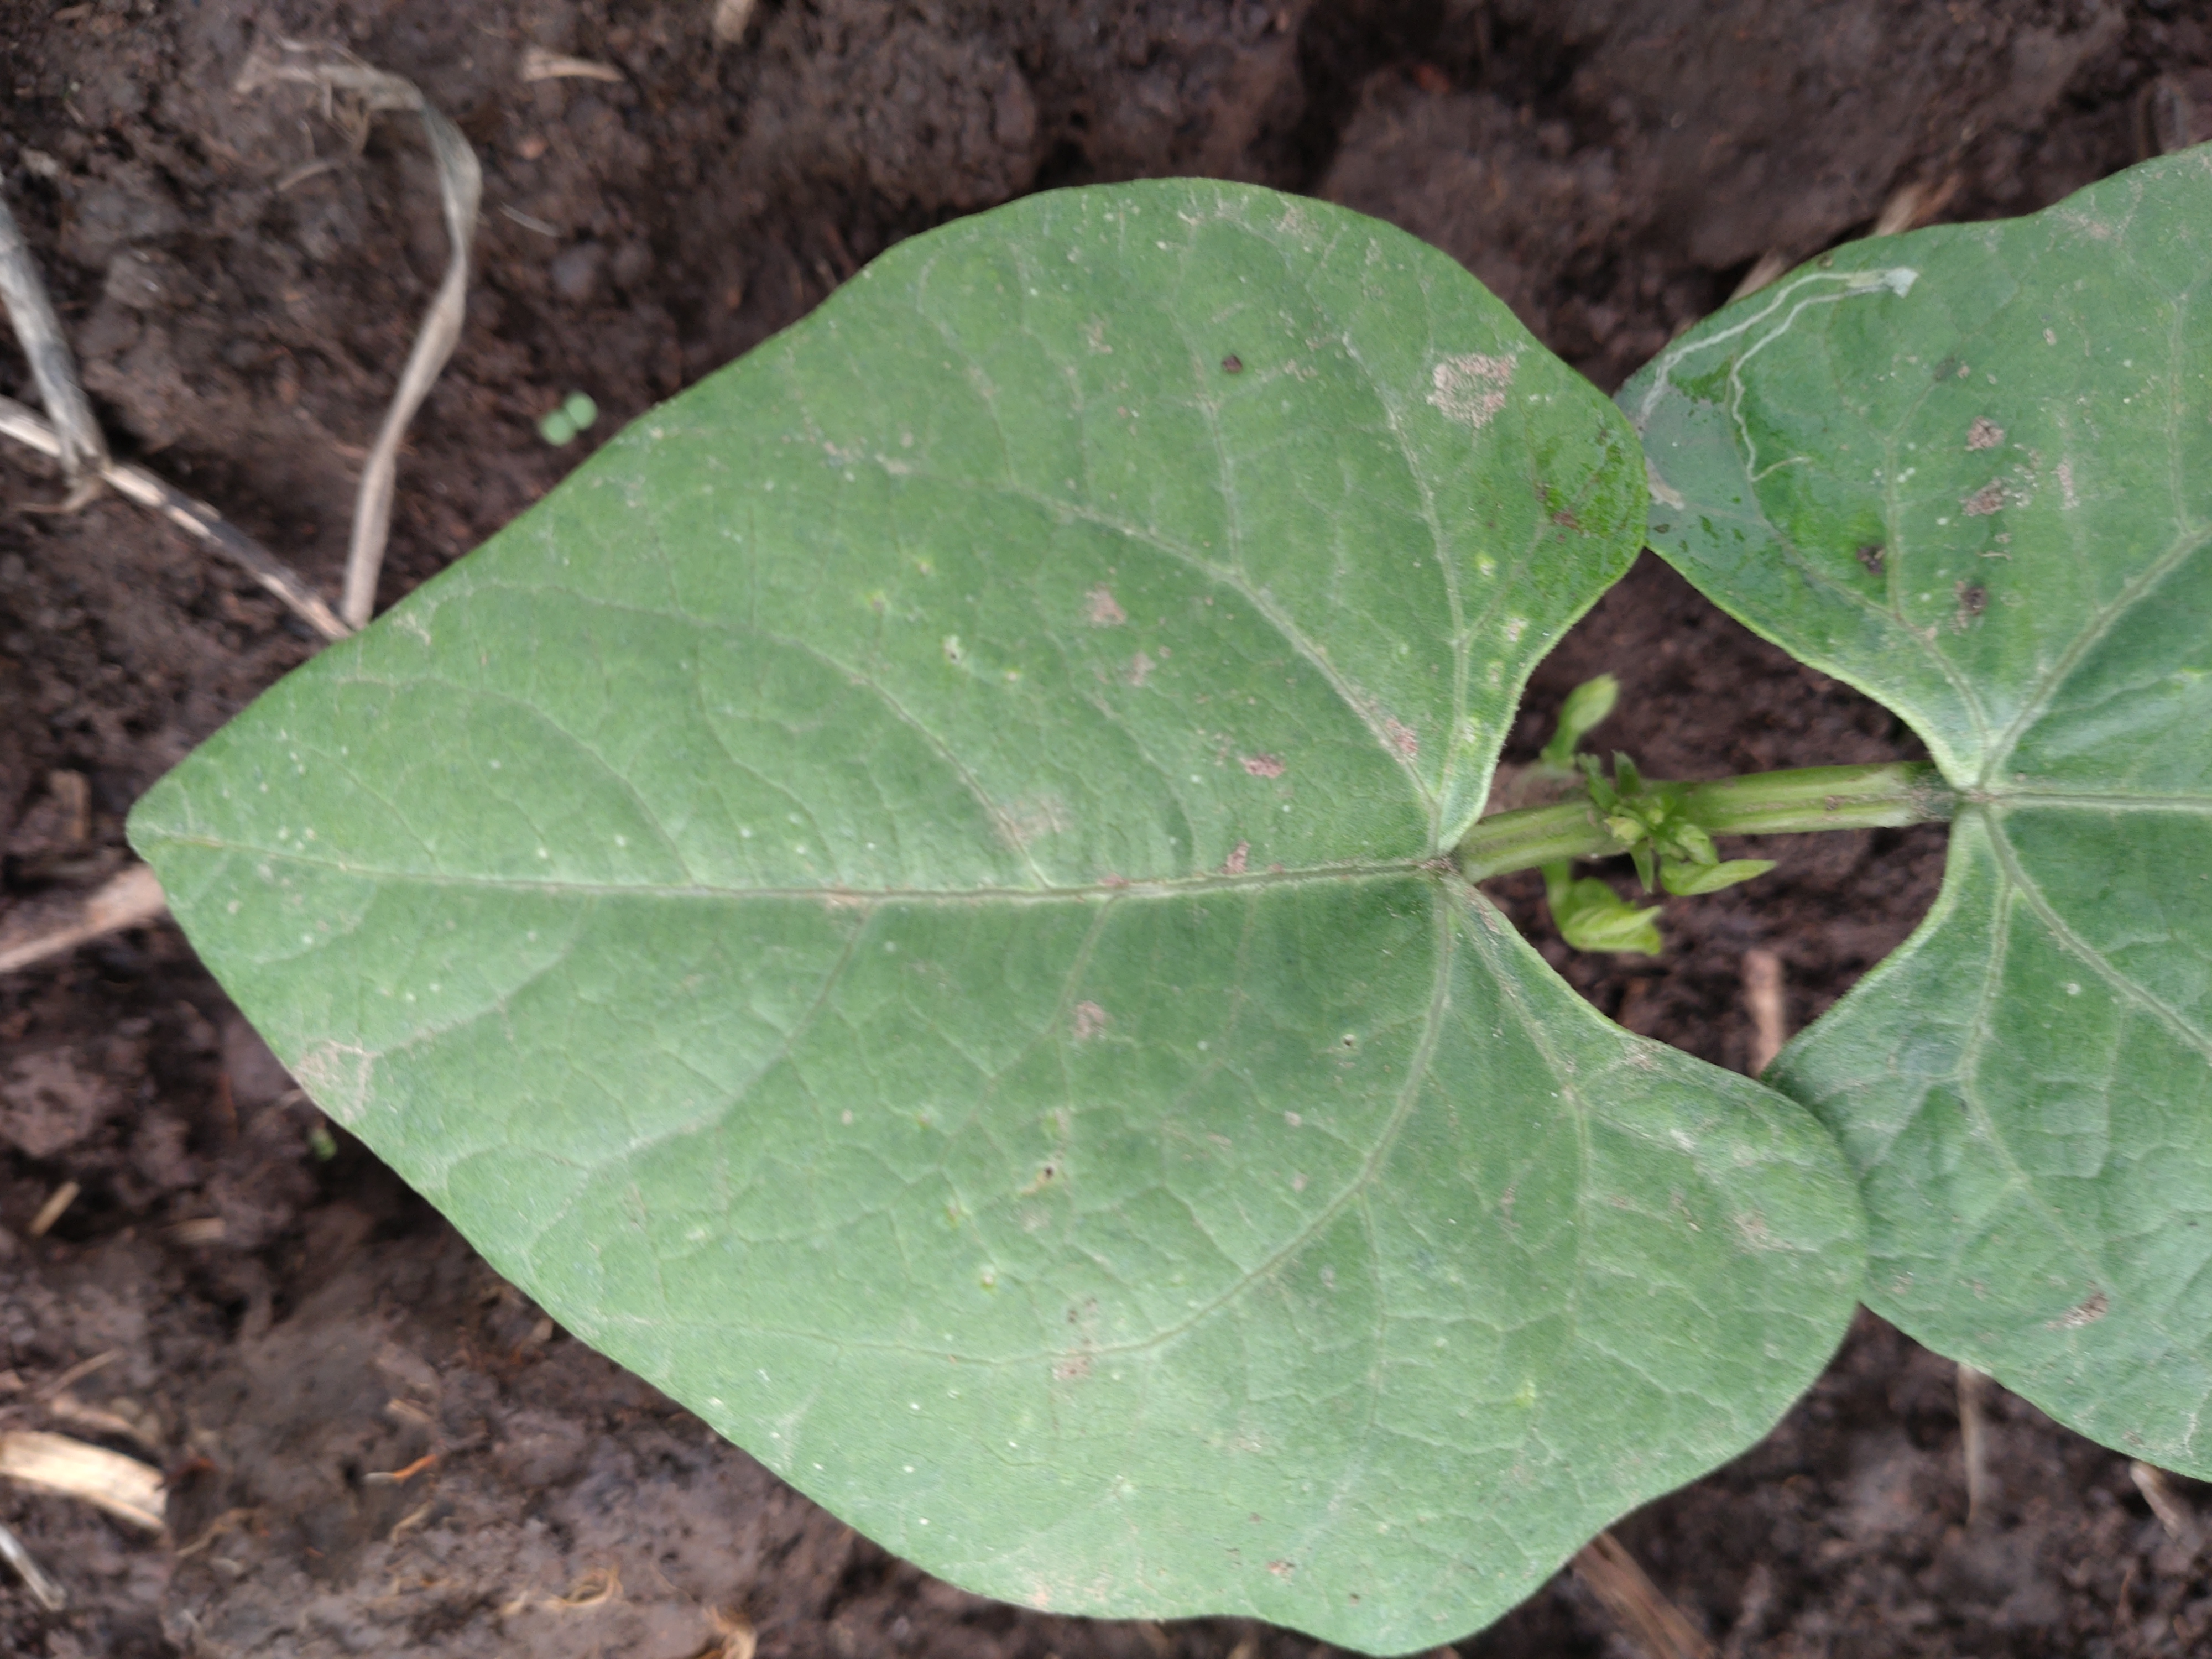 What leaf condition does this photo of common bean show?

healthy
